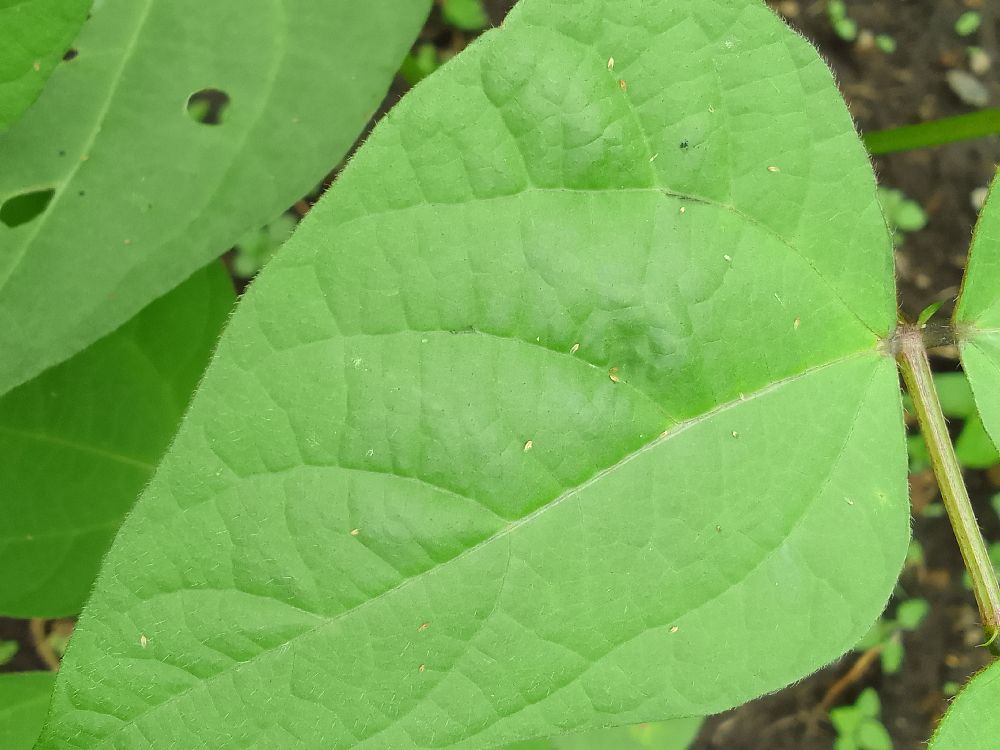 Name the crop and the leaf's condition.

common bean, healthy
